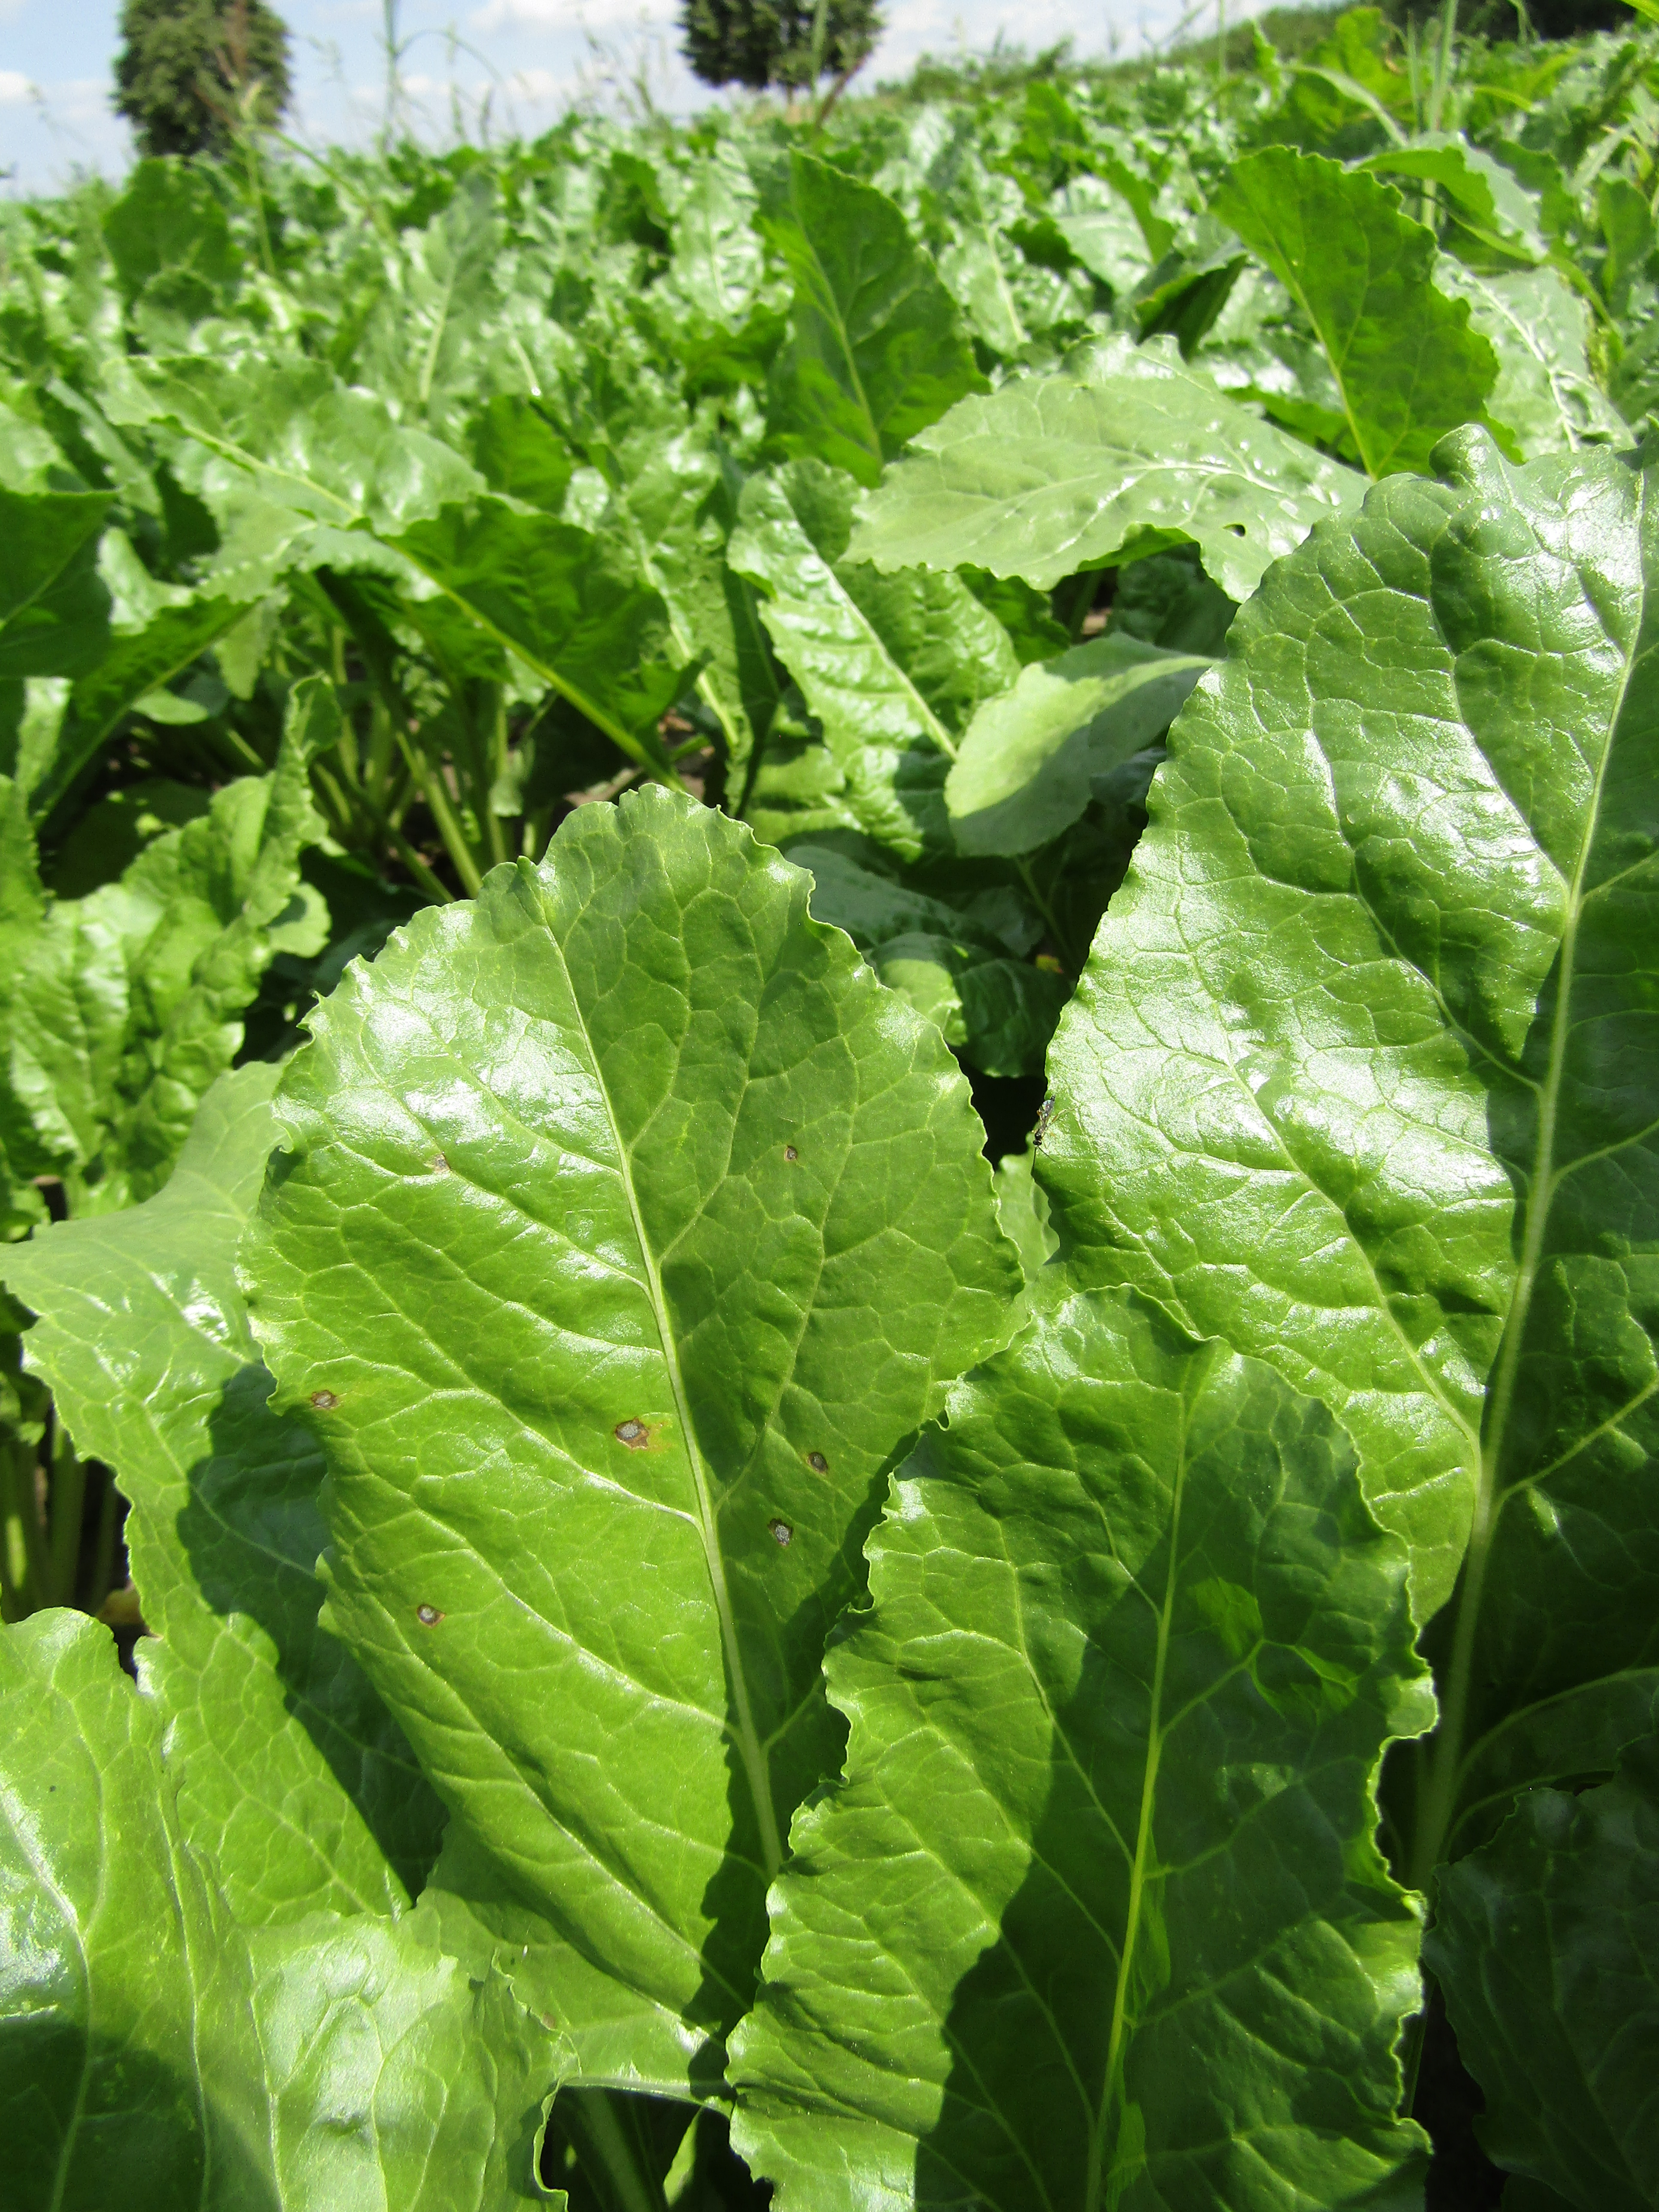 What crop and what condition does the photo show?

beet, cercospora
